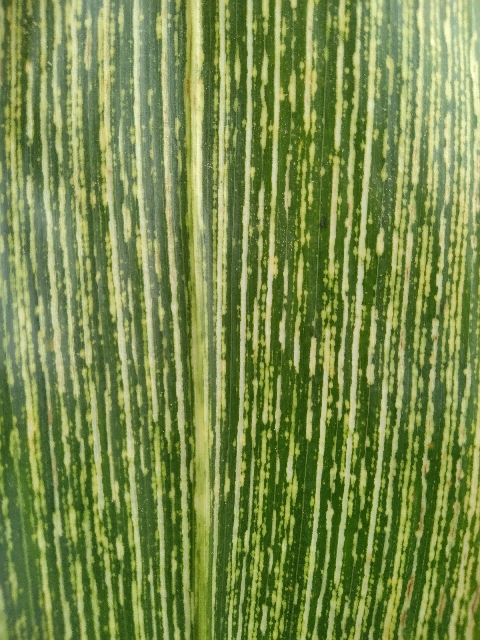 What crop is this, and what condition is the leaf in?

maize, maize streak virus
